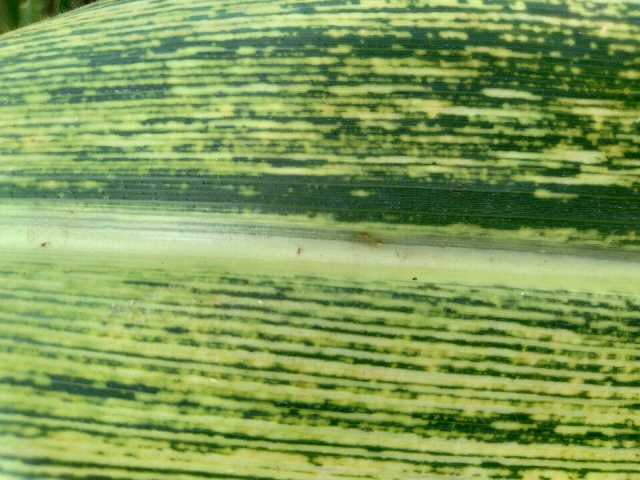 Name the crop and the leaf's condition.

maize, maize streak virus
